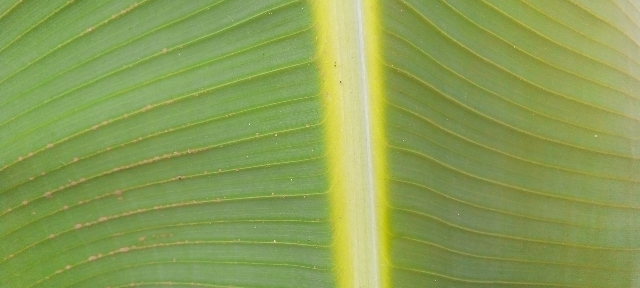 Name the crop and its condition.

banana, healthy
